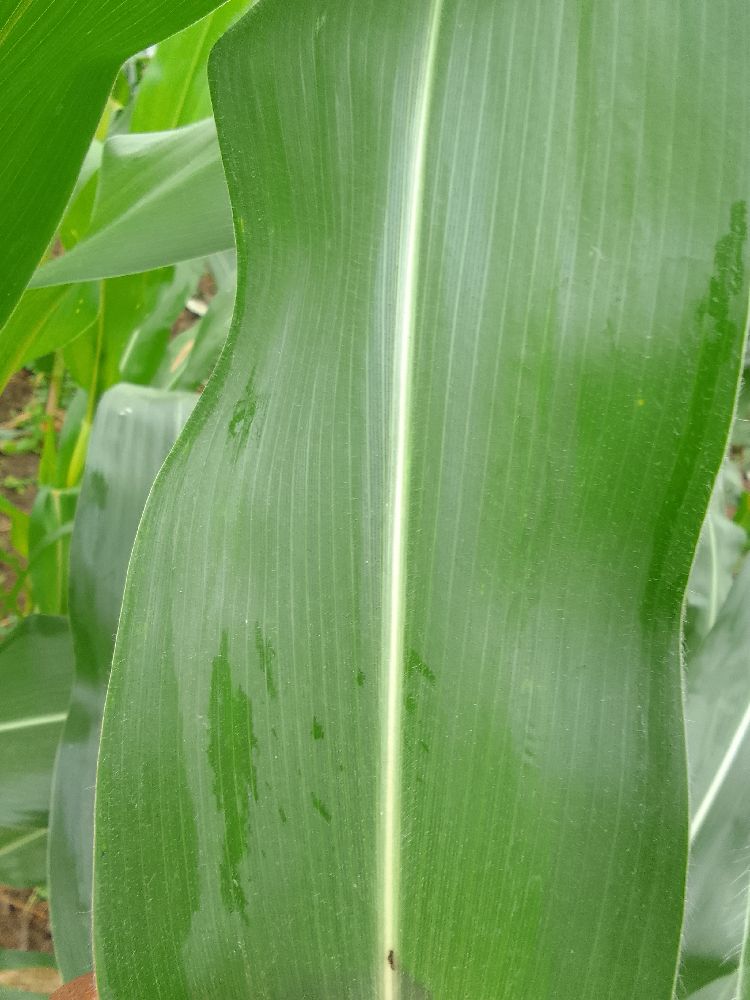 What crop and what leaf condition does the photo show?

maize, healthy
